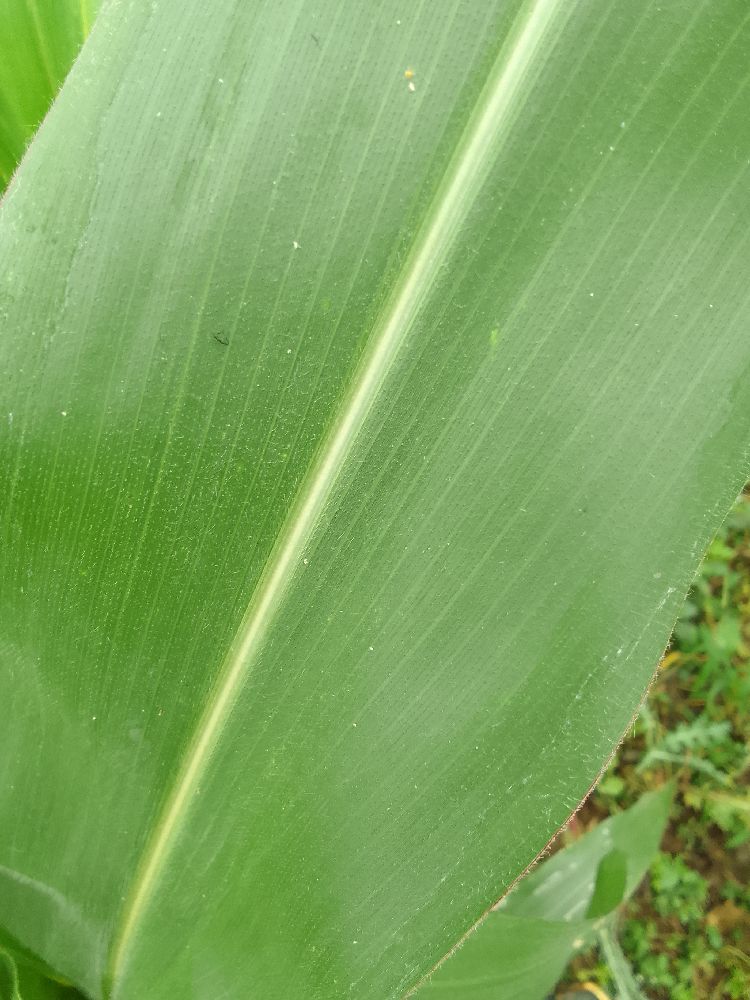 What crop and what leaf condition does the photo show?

maize, healthy
